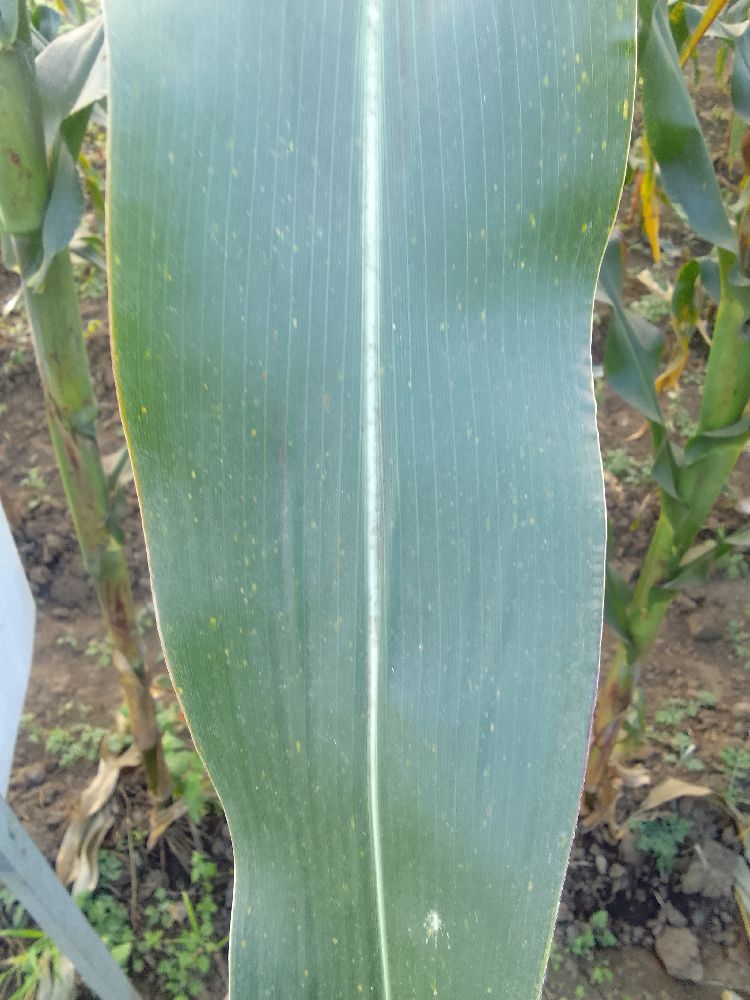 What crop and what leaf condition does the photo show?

maize, healthy
